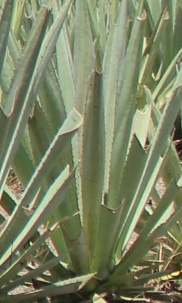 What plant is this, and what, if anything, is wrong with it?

agave, healthy
